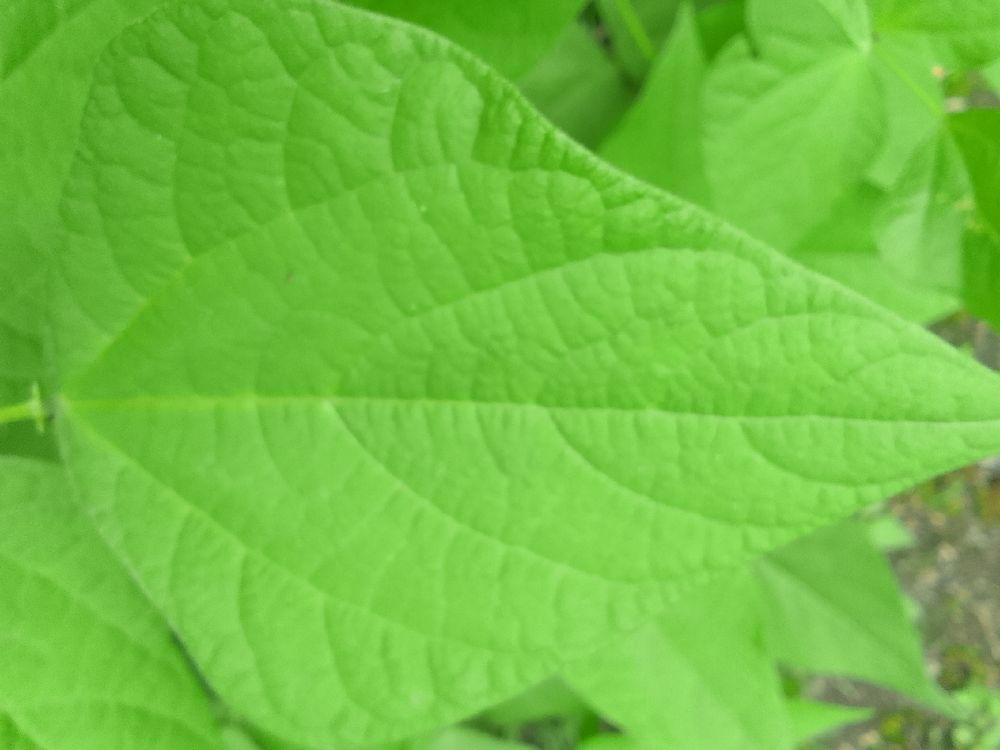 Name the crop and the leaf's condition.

common bean, healthy
